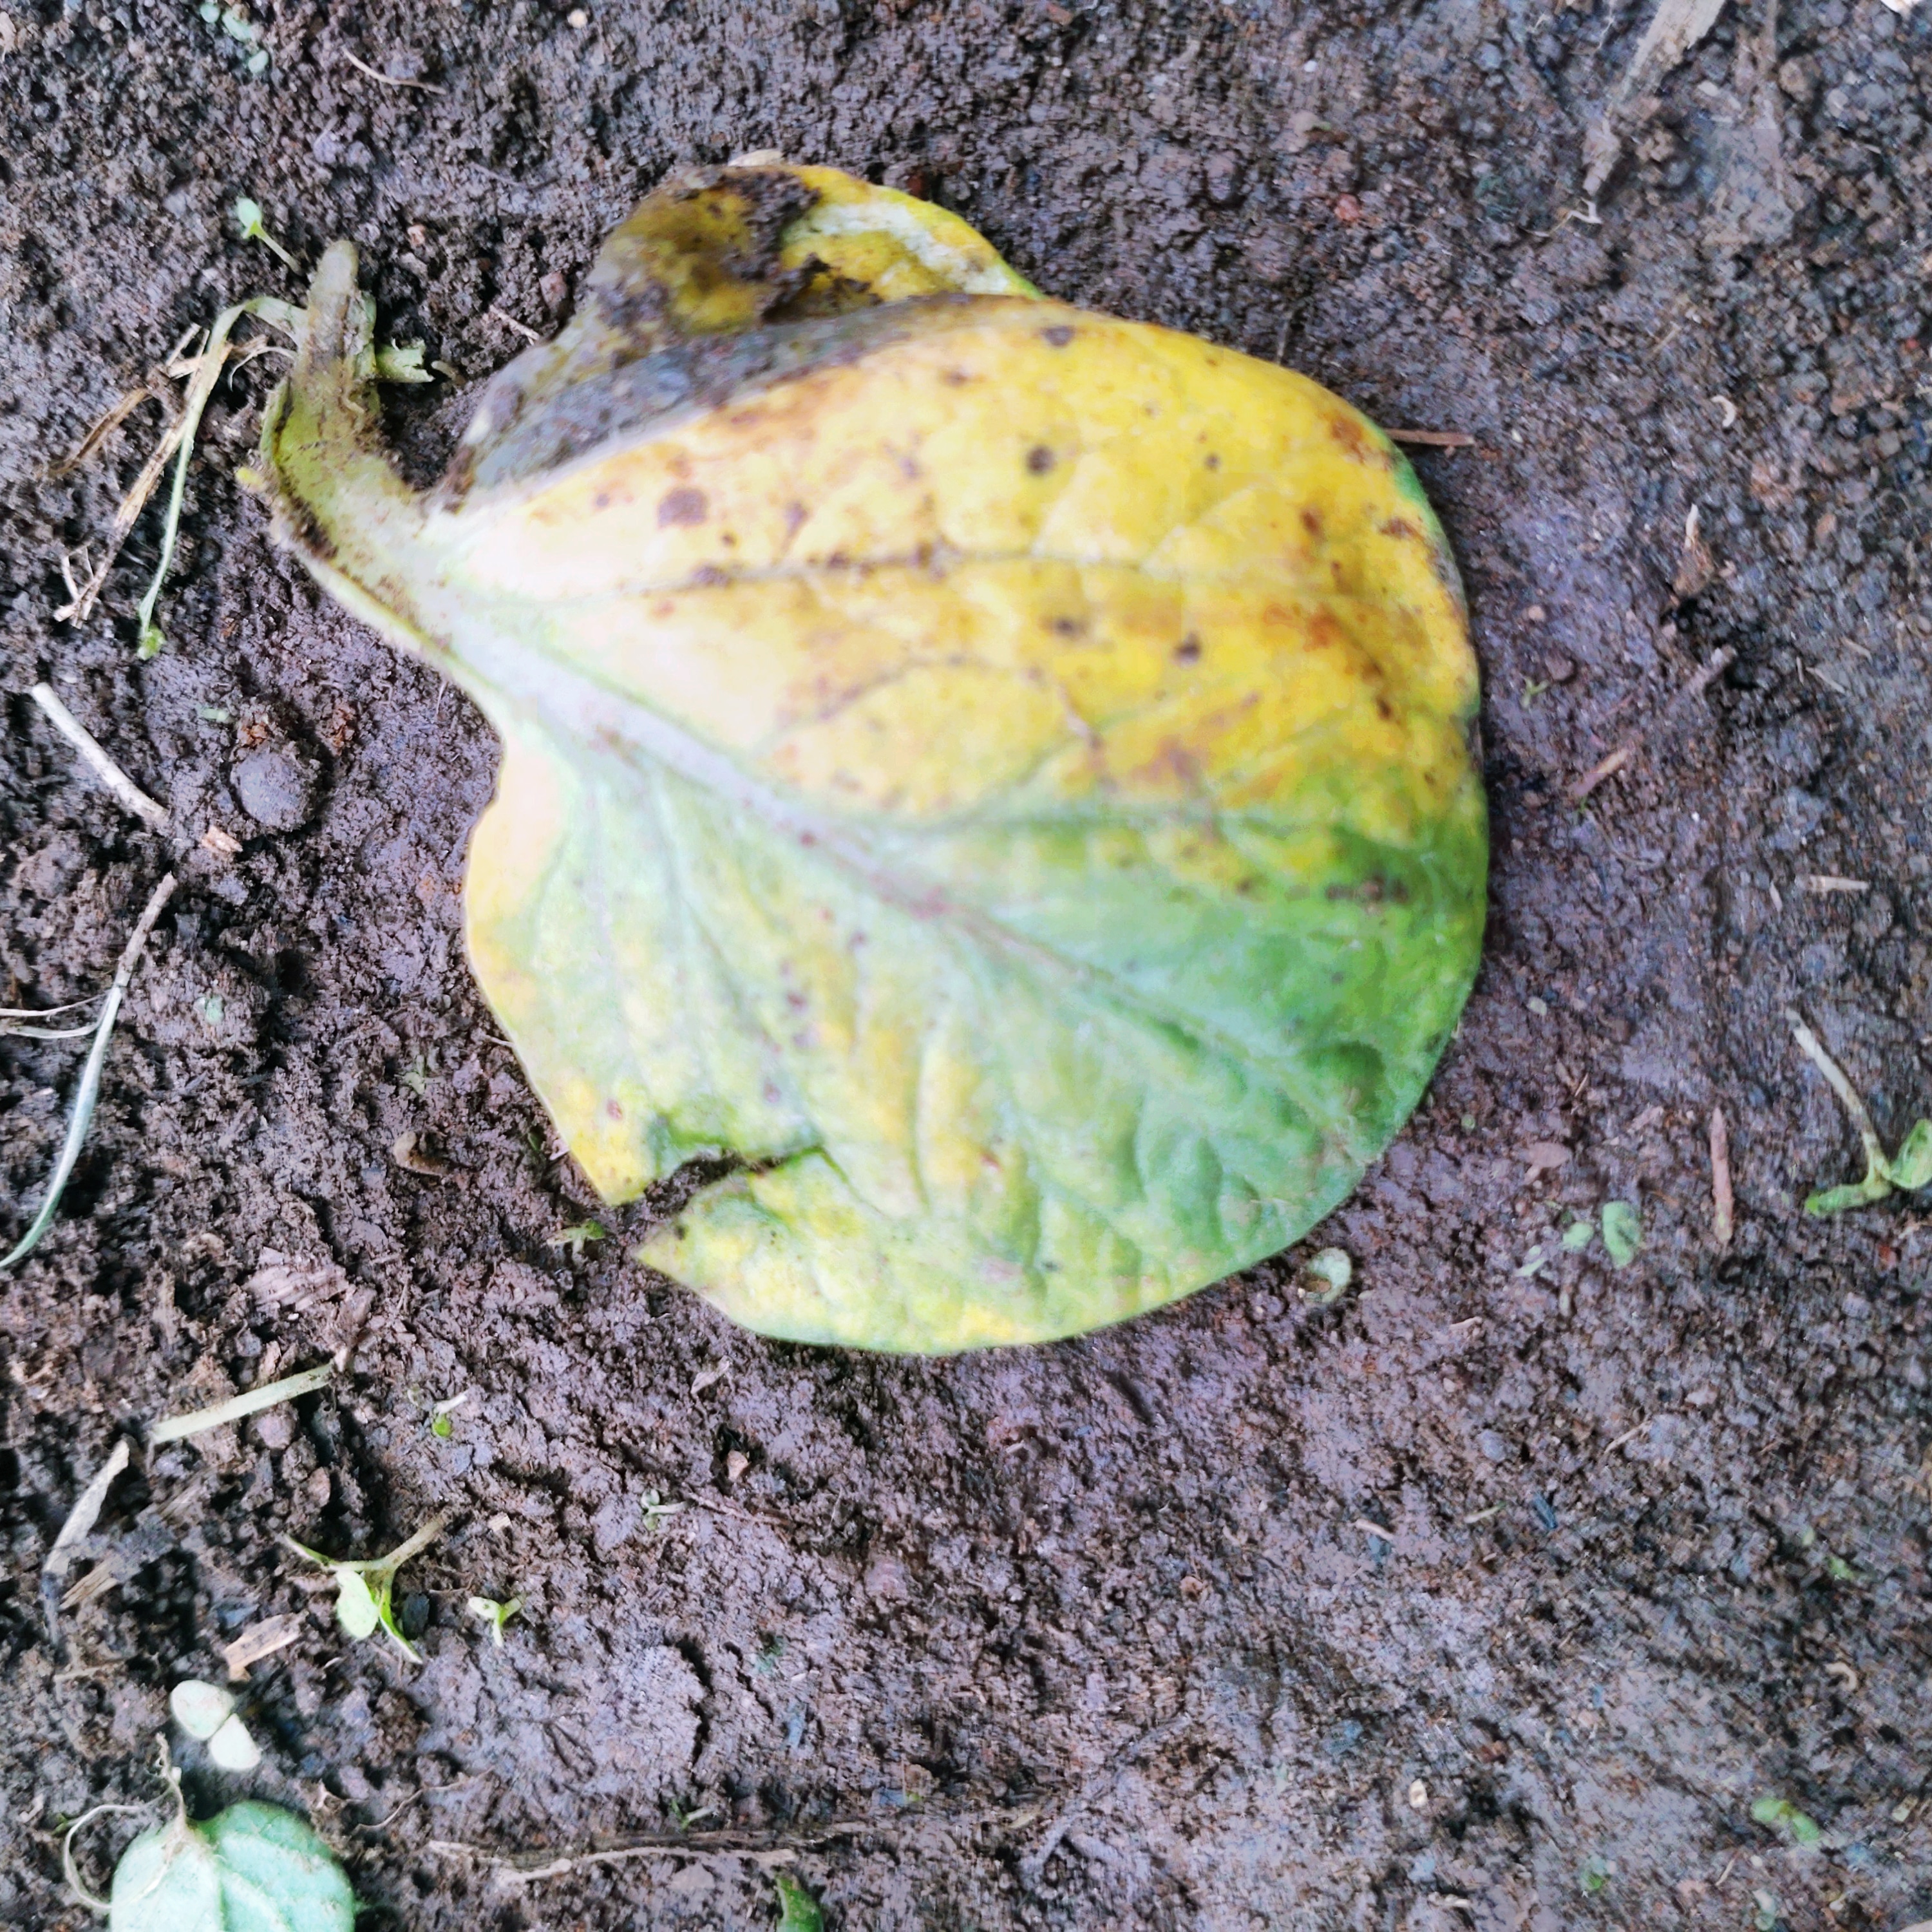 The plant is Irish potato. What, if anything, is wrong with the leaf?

late blight
